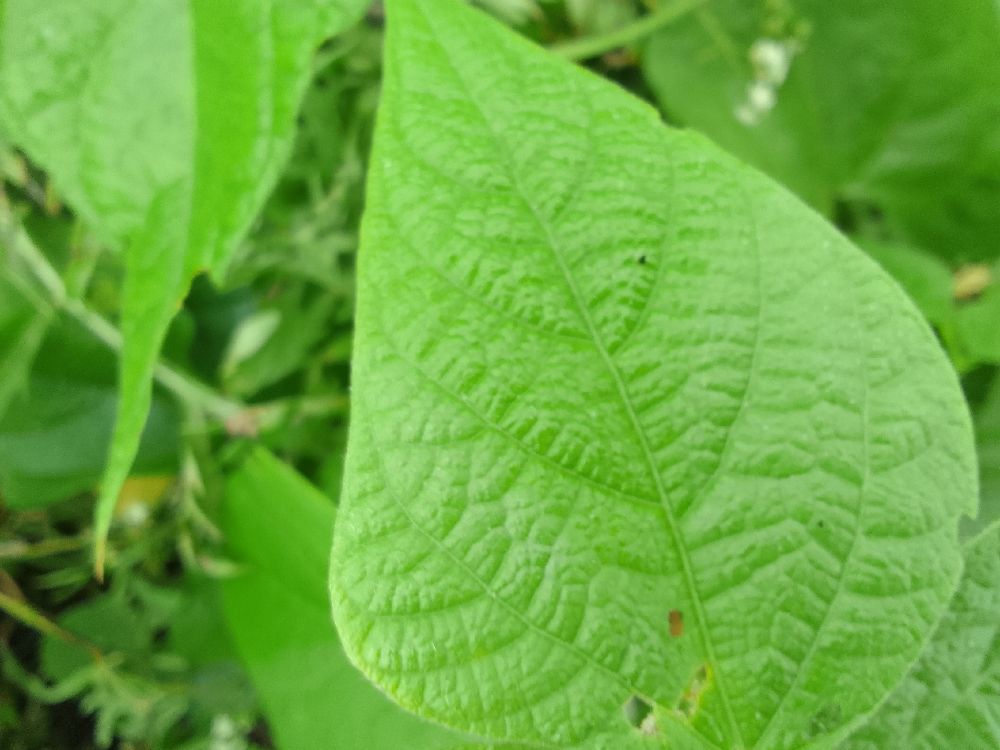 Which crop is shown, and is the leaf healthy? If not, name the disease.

common bean, healthy
